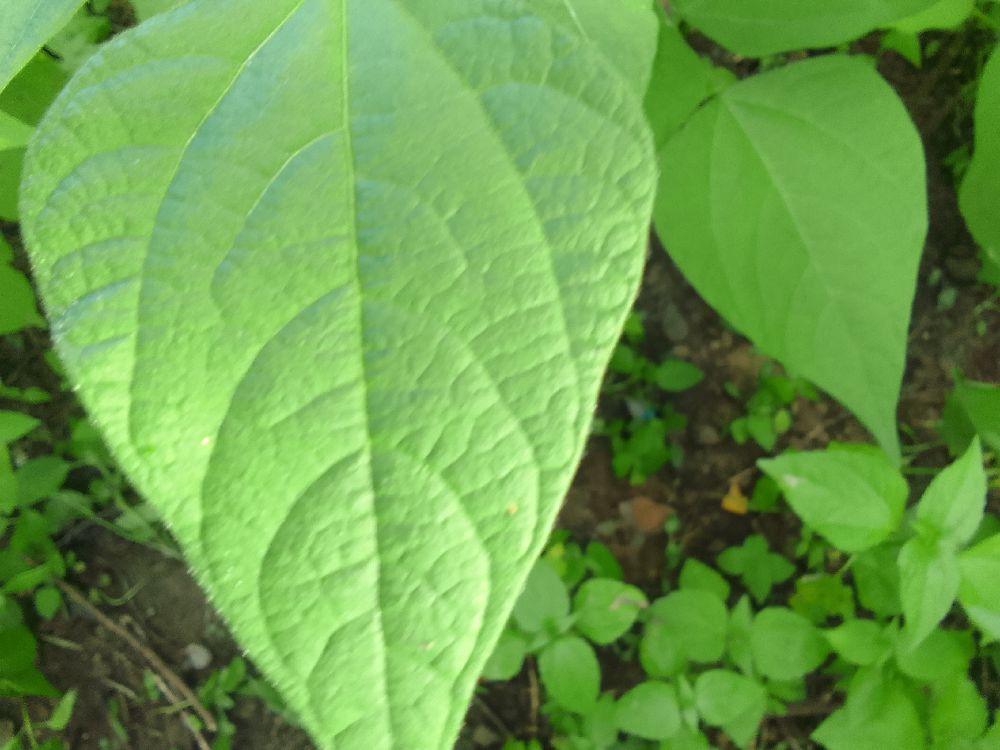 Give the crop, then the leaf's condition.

common bean, healthy
